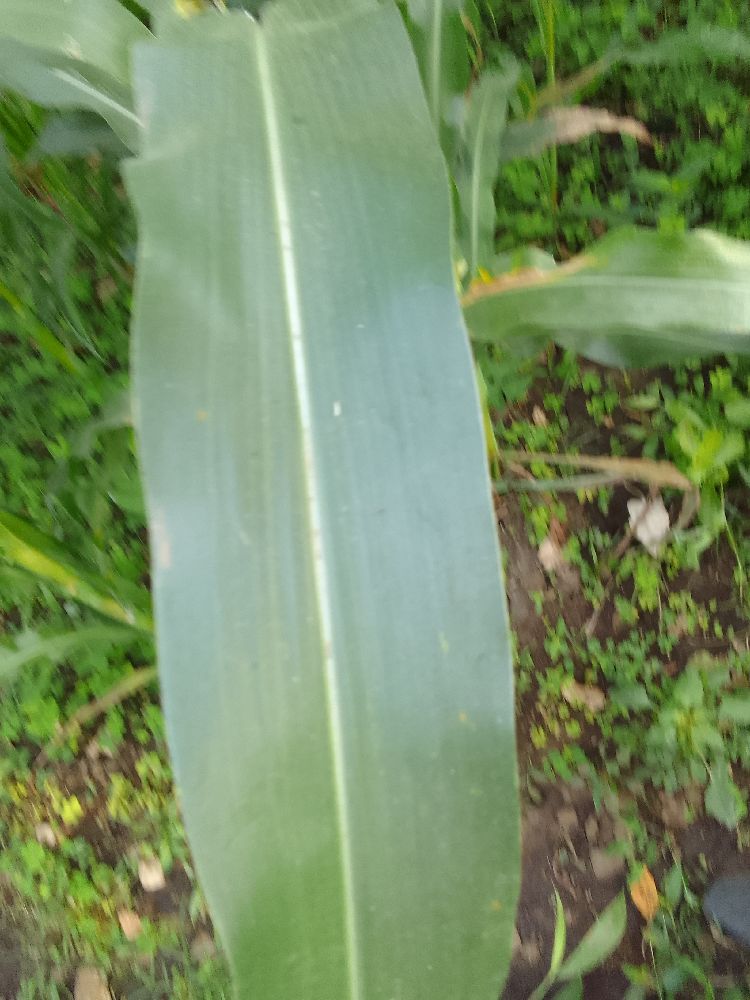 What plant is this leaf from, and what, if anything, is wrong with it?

maize, healthy
